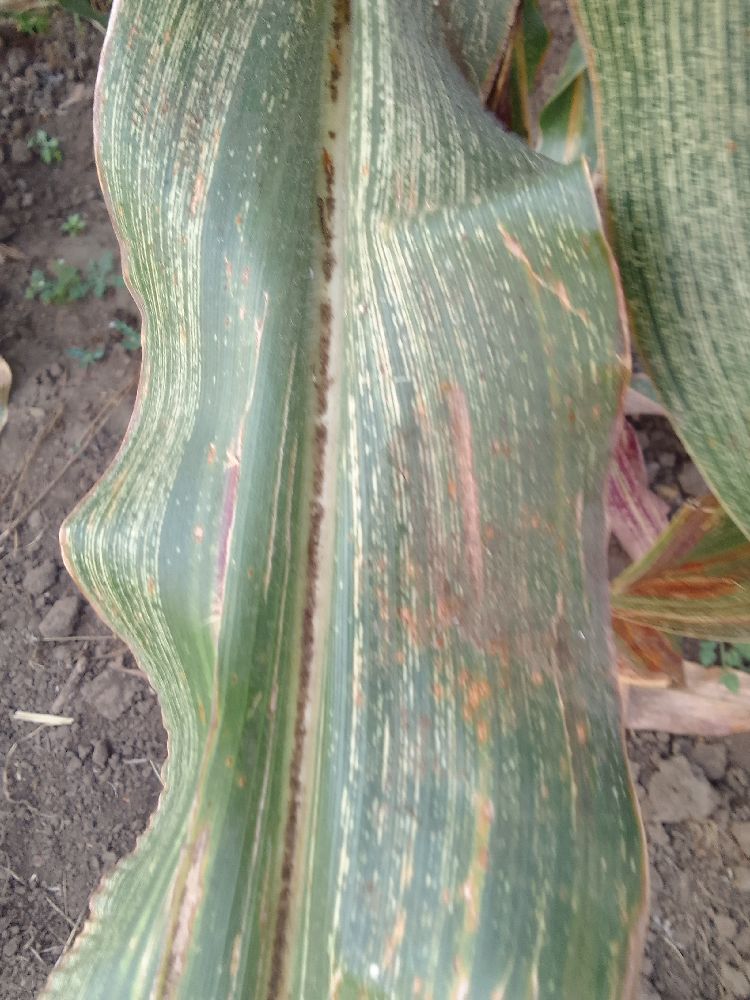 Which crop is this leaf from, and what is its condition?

maize, maize streak virus
